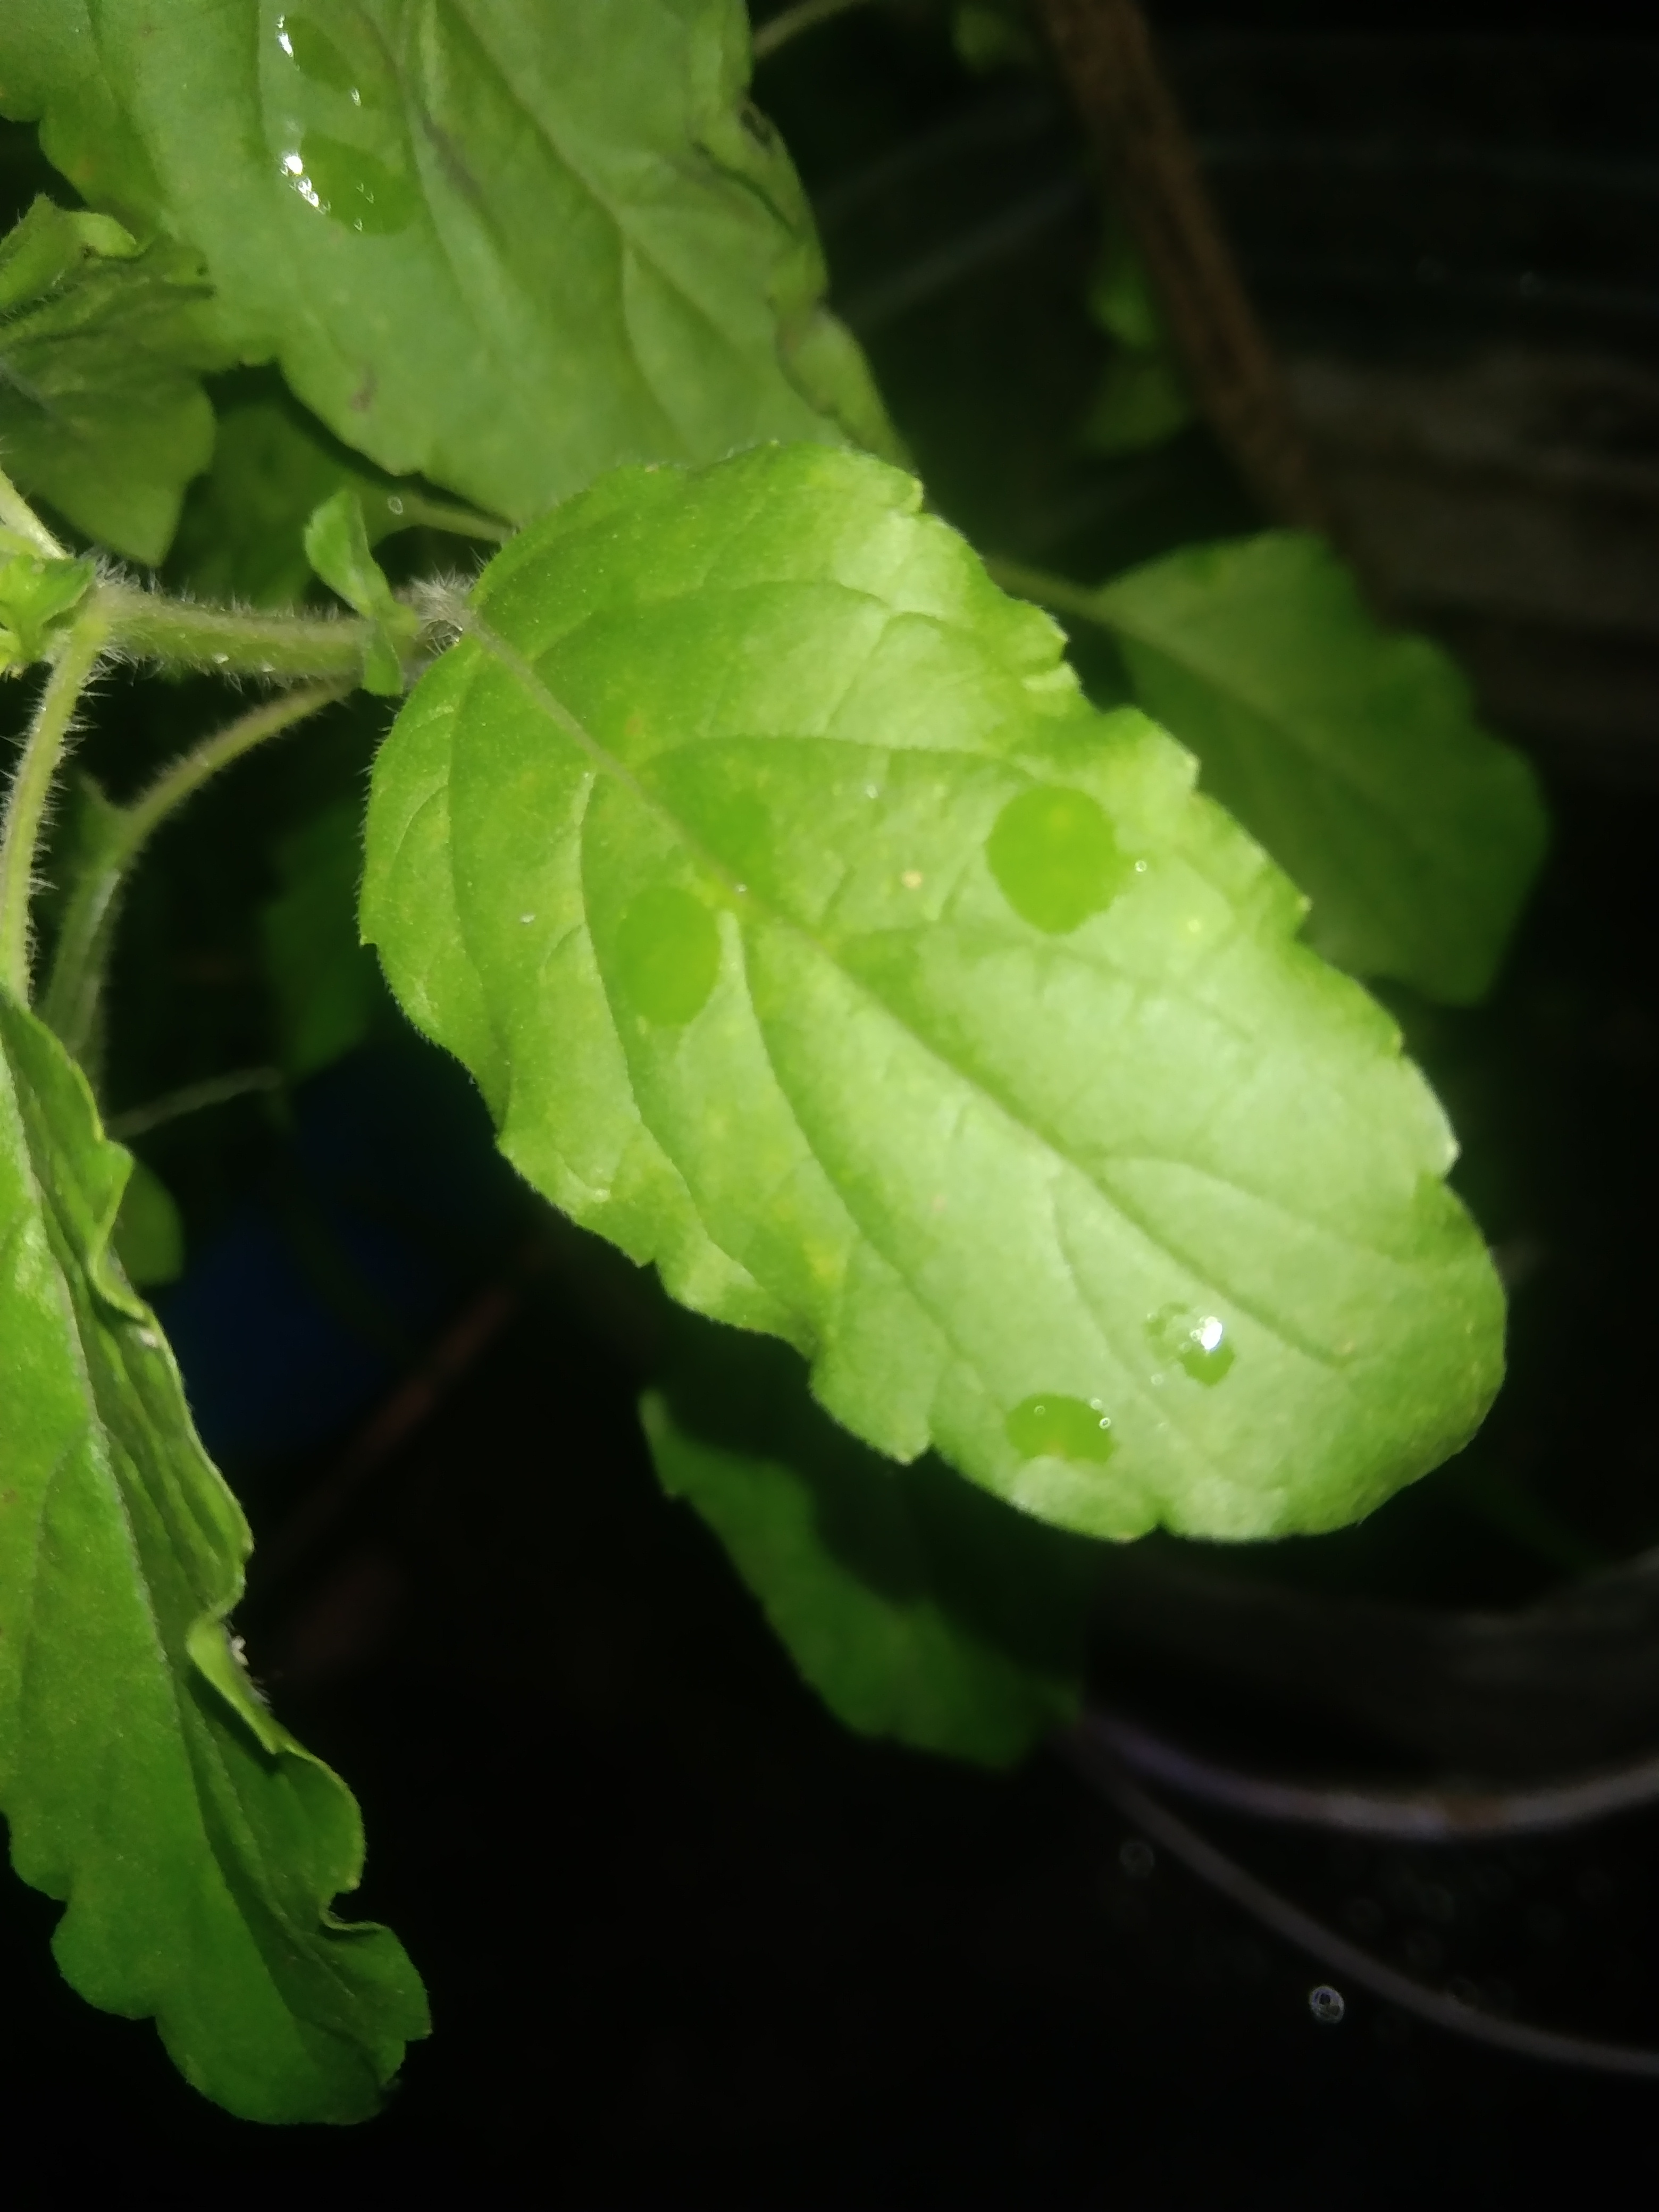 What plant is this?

tulshi
